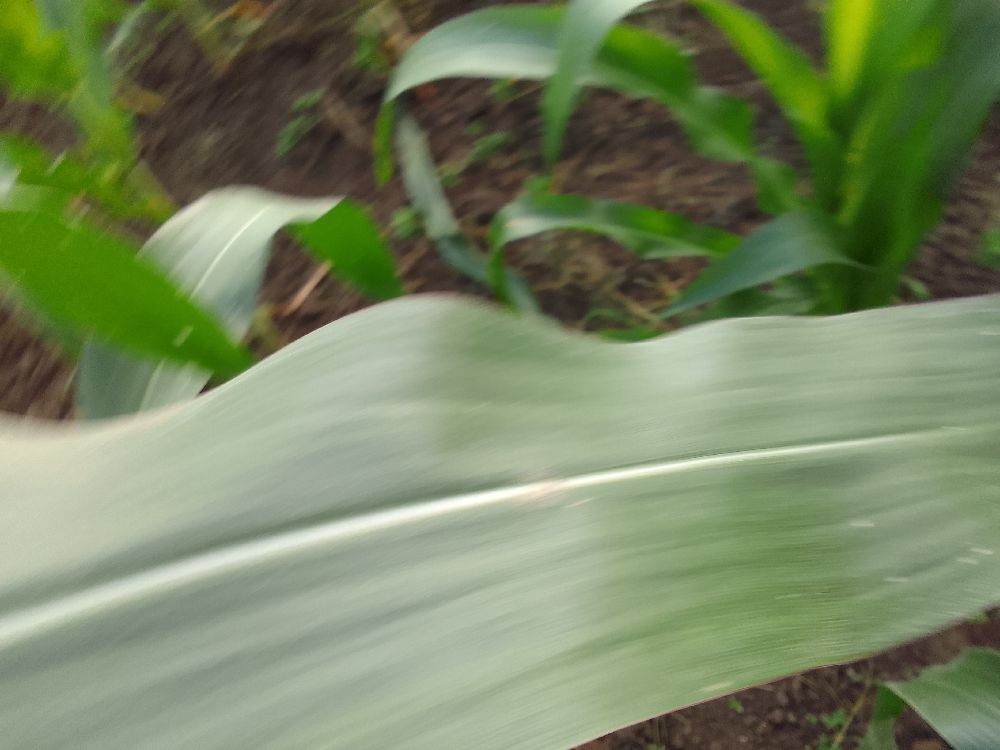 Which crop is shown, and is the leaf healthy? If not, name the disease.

maize, healthy
